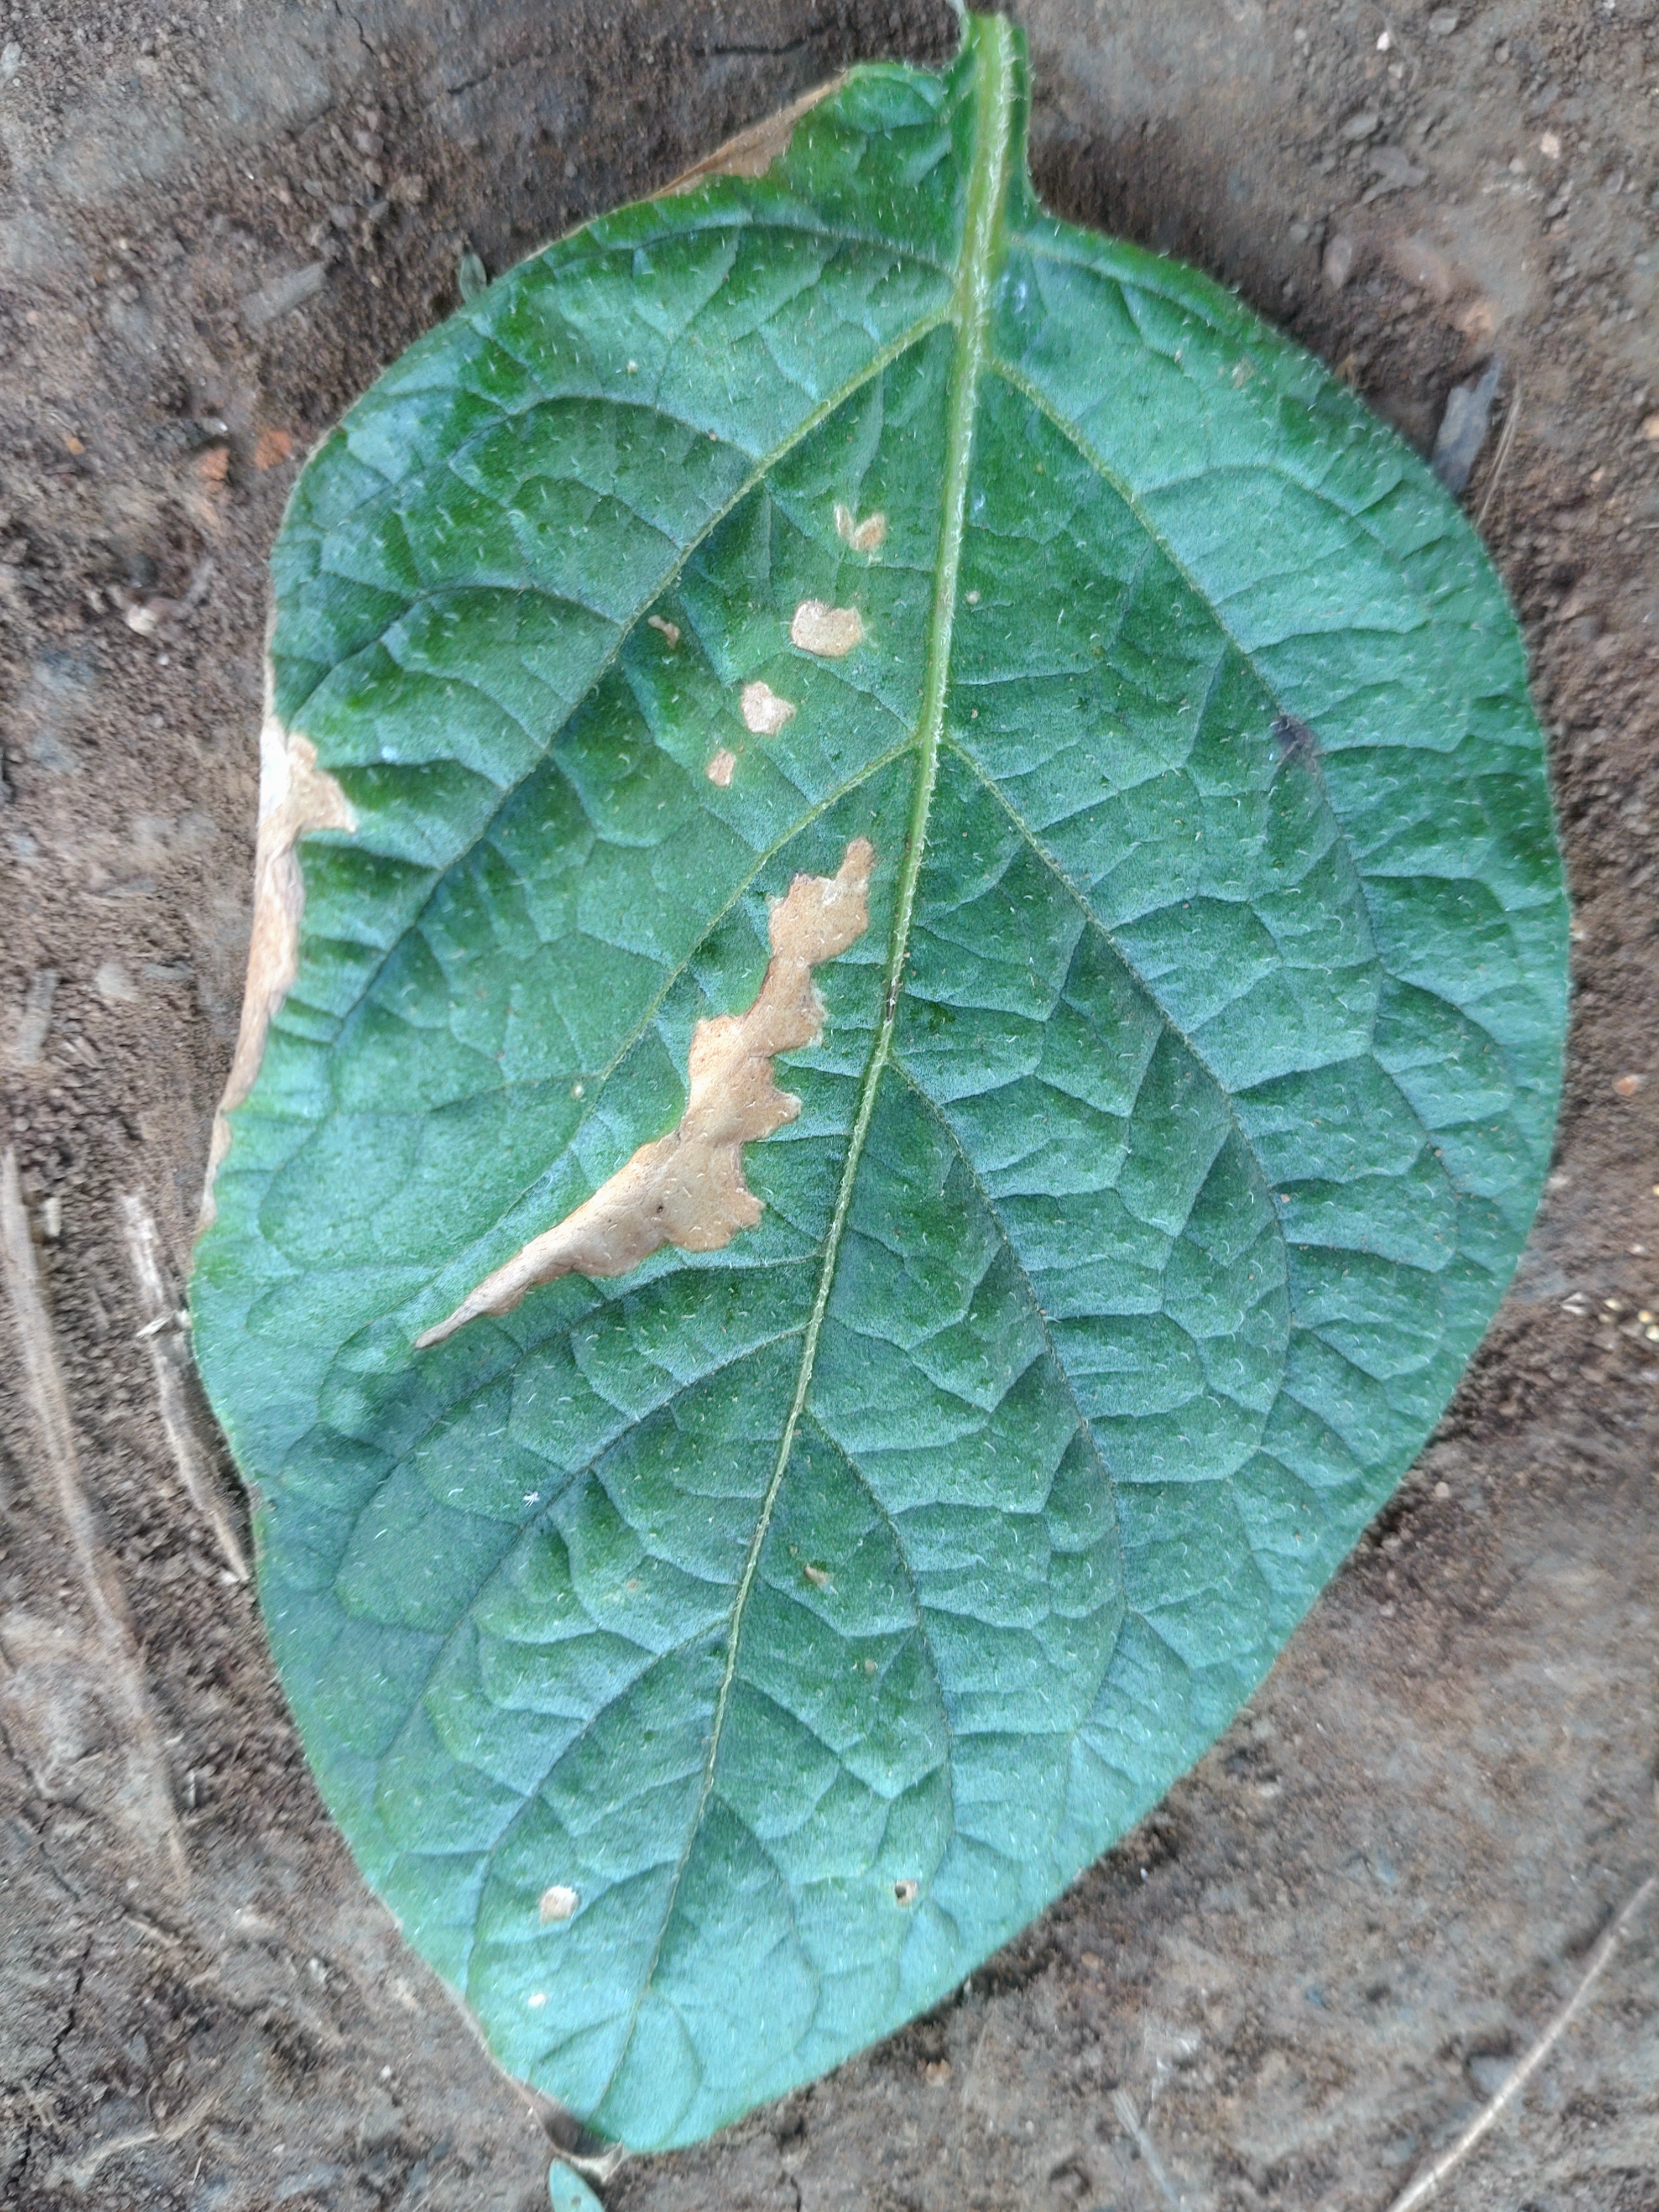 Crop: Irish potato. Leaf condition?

early blight
